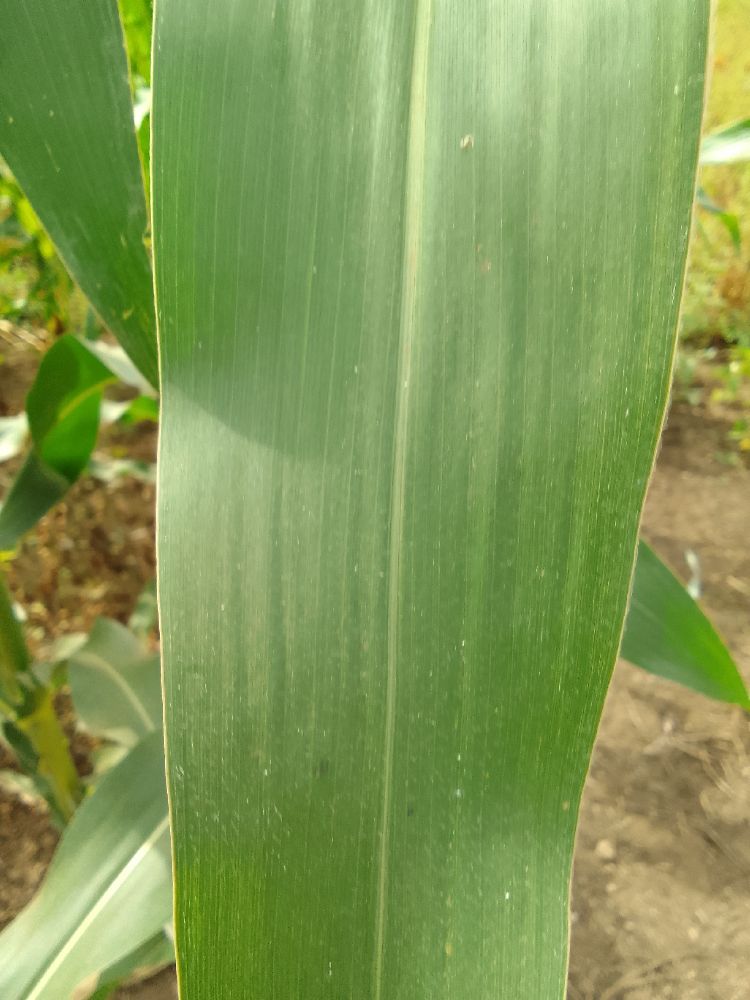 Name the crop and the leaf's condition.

maize, healthy
